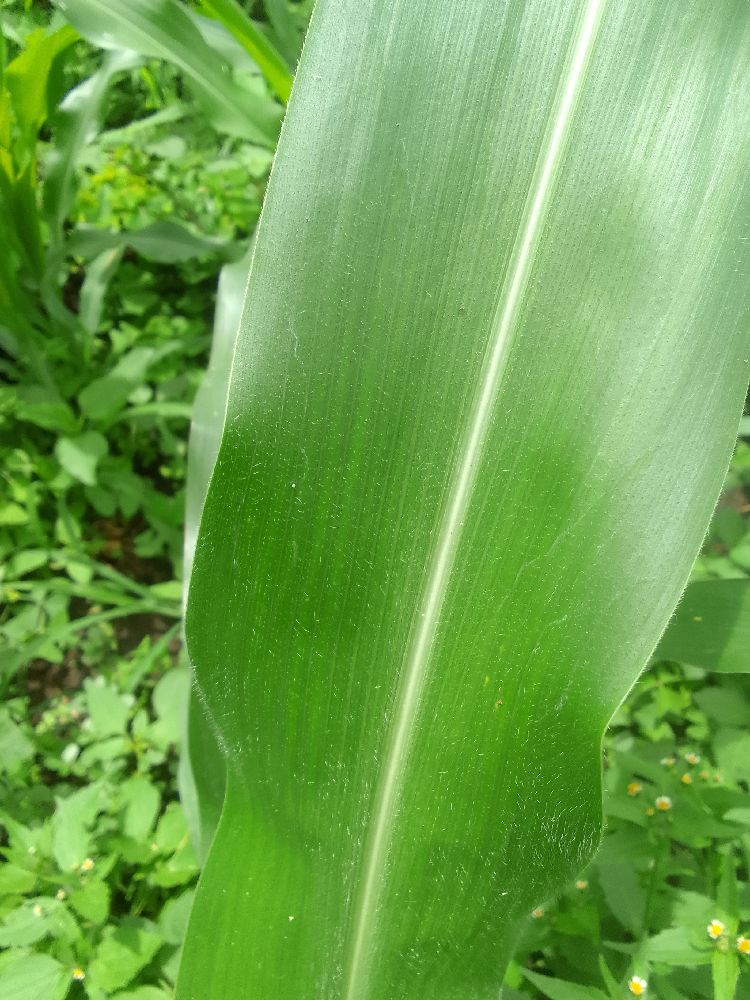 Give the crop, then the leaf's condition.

maize, healthy
